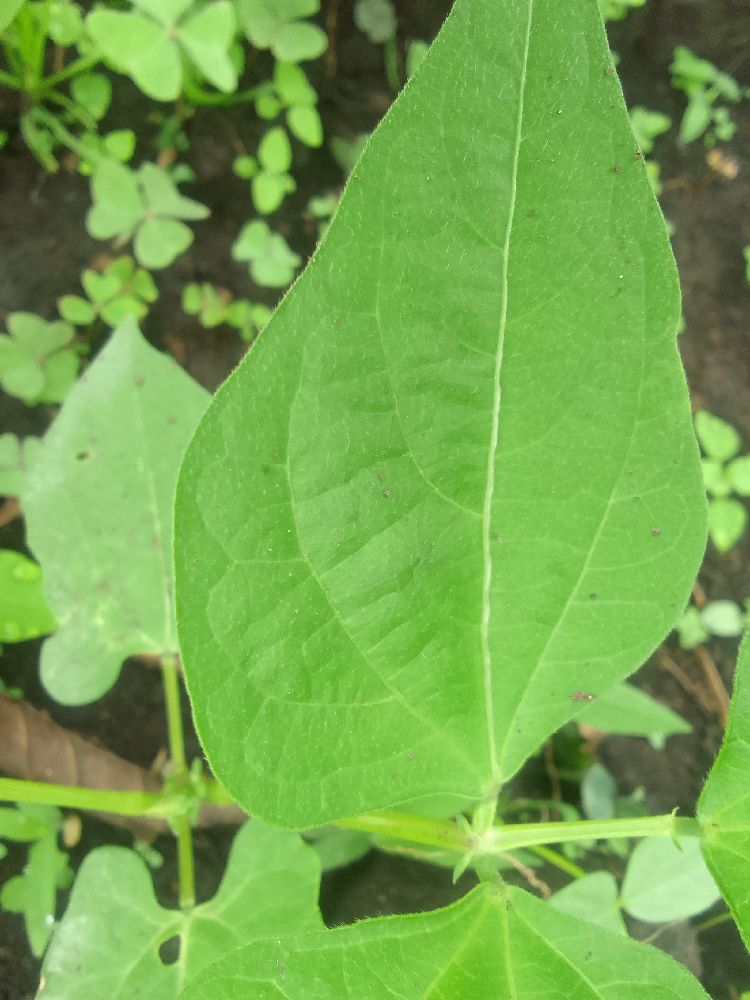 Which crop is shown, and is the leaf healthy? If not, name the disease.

common bean, healthy
